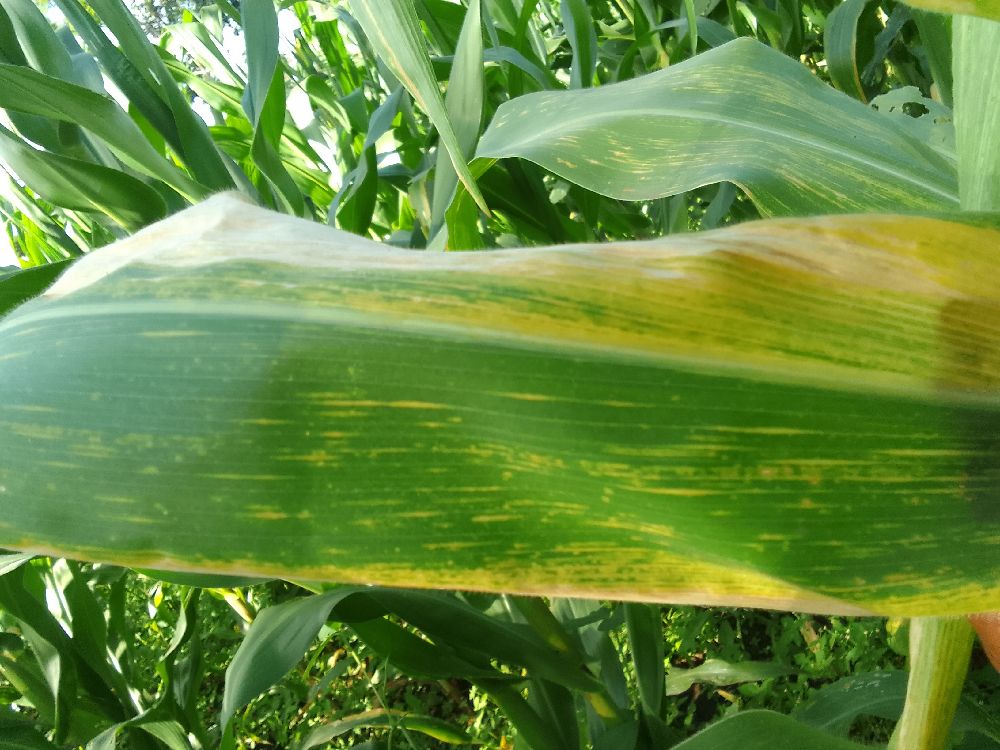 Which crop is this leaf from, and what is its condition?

maize, maize lethal necrosis
